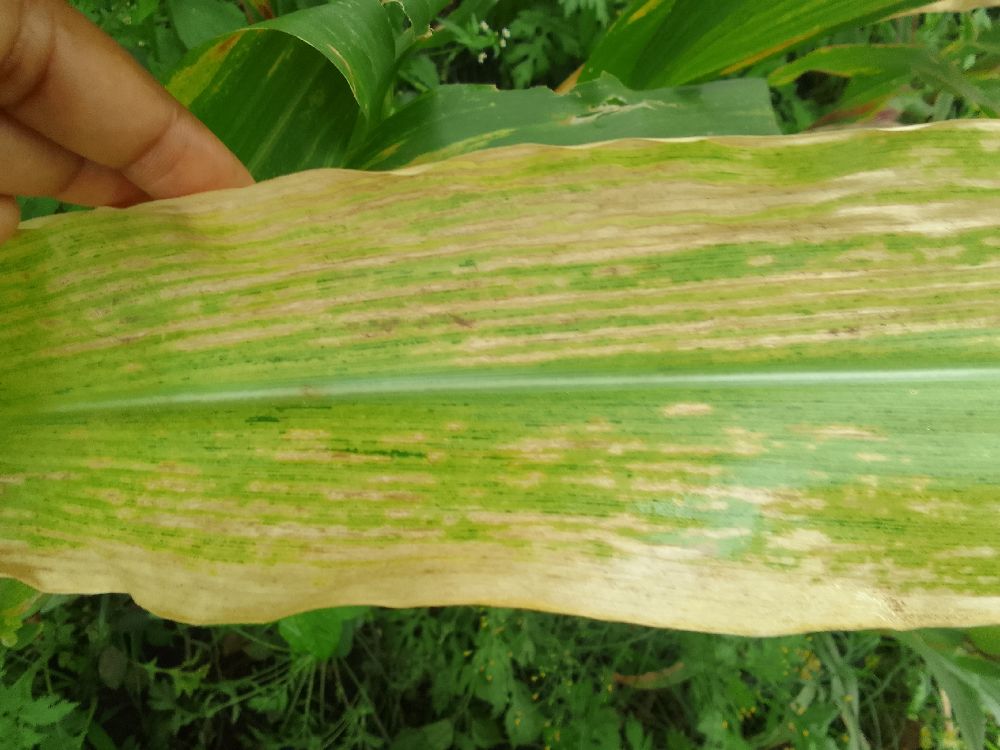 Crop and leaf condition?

maize, maize lethal necrosis
